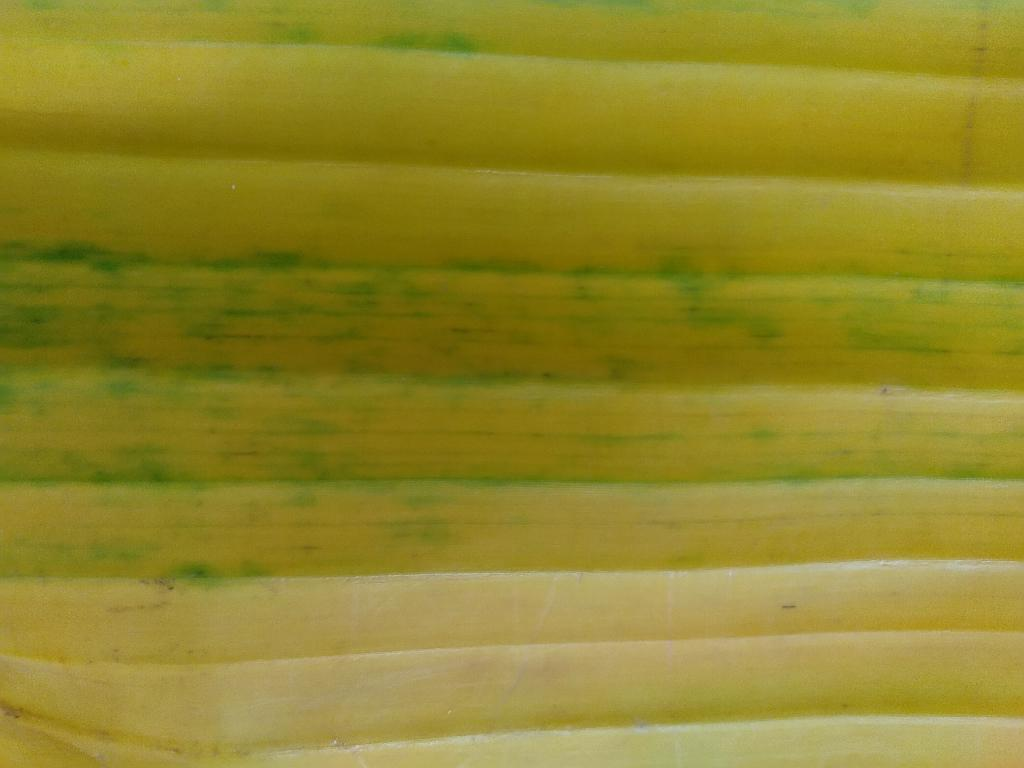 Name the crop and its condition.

banana, fusarium wilt race 1
